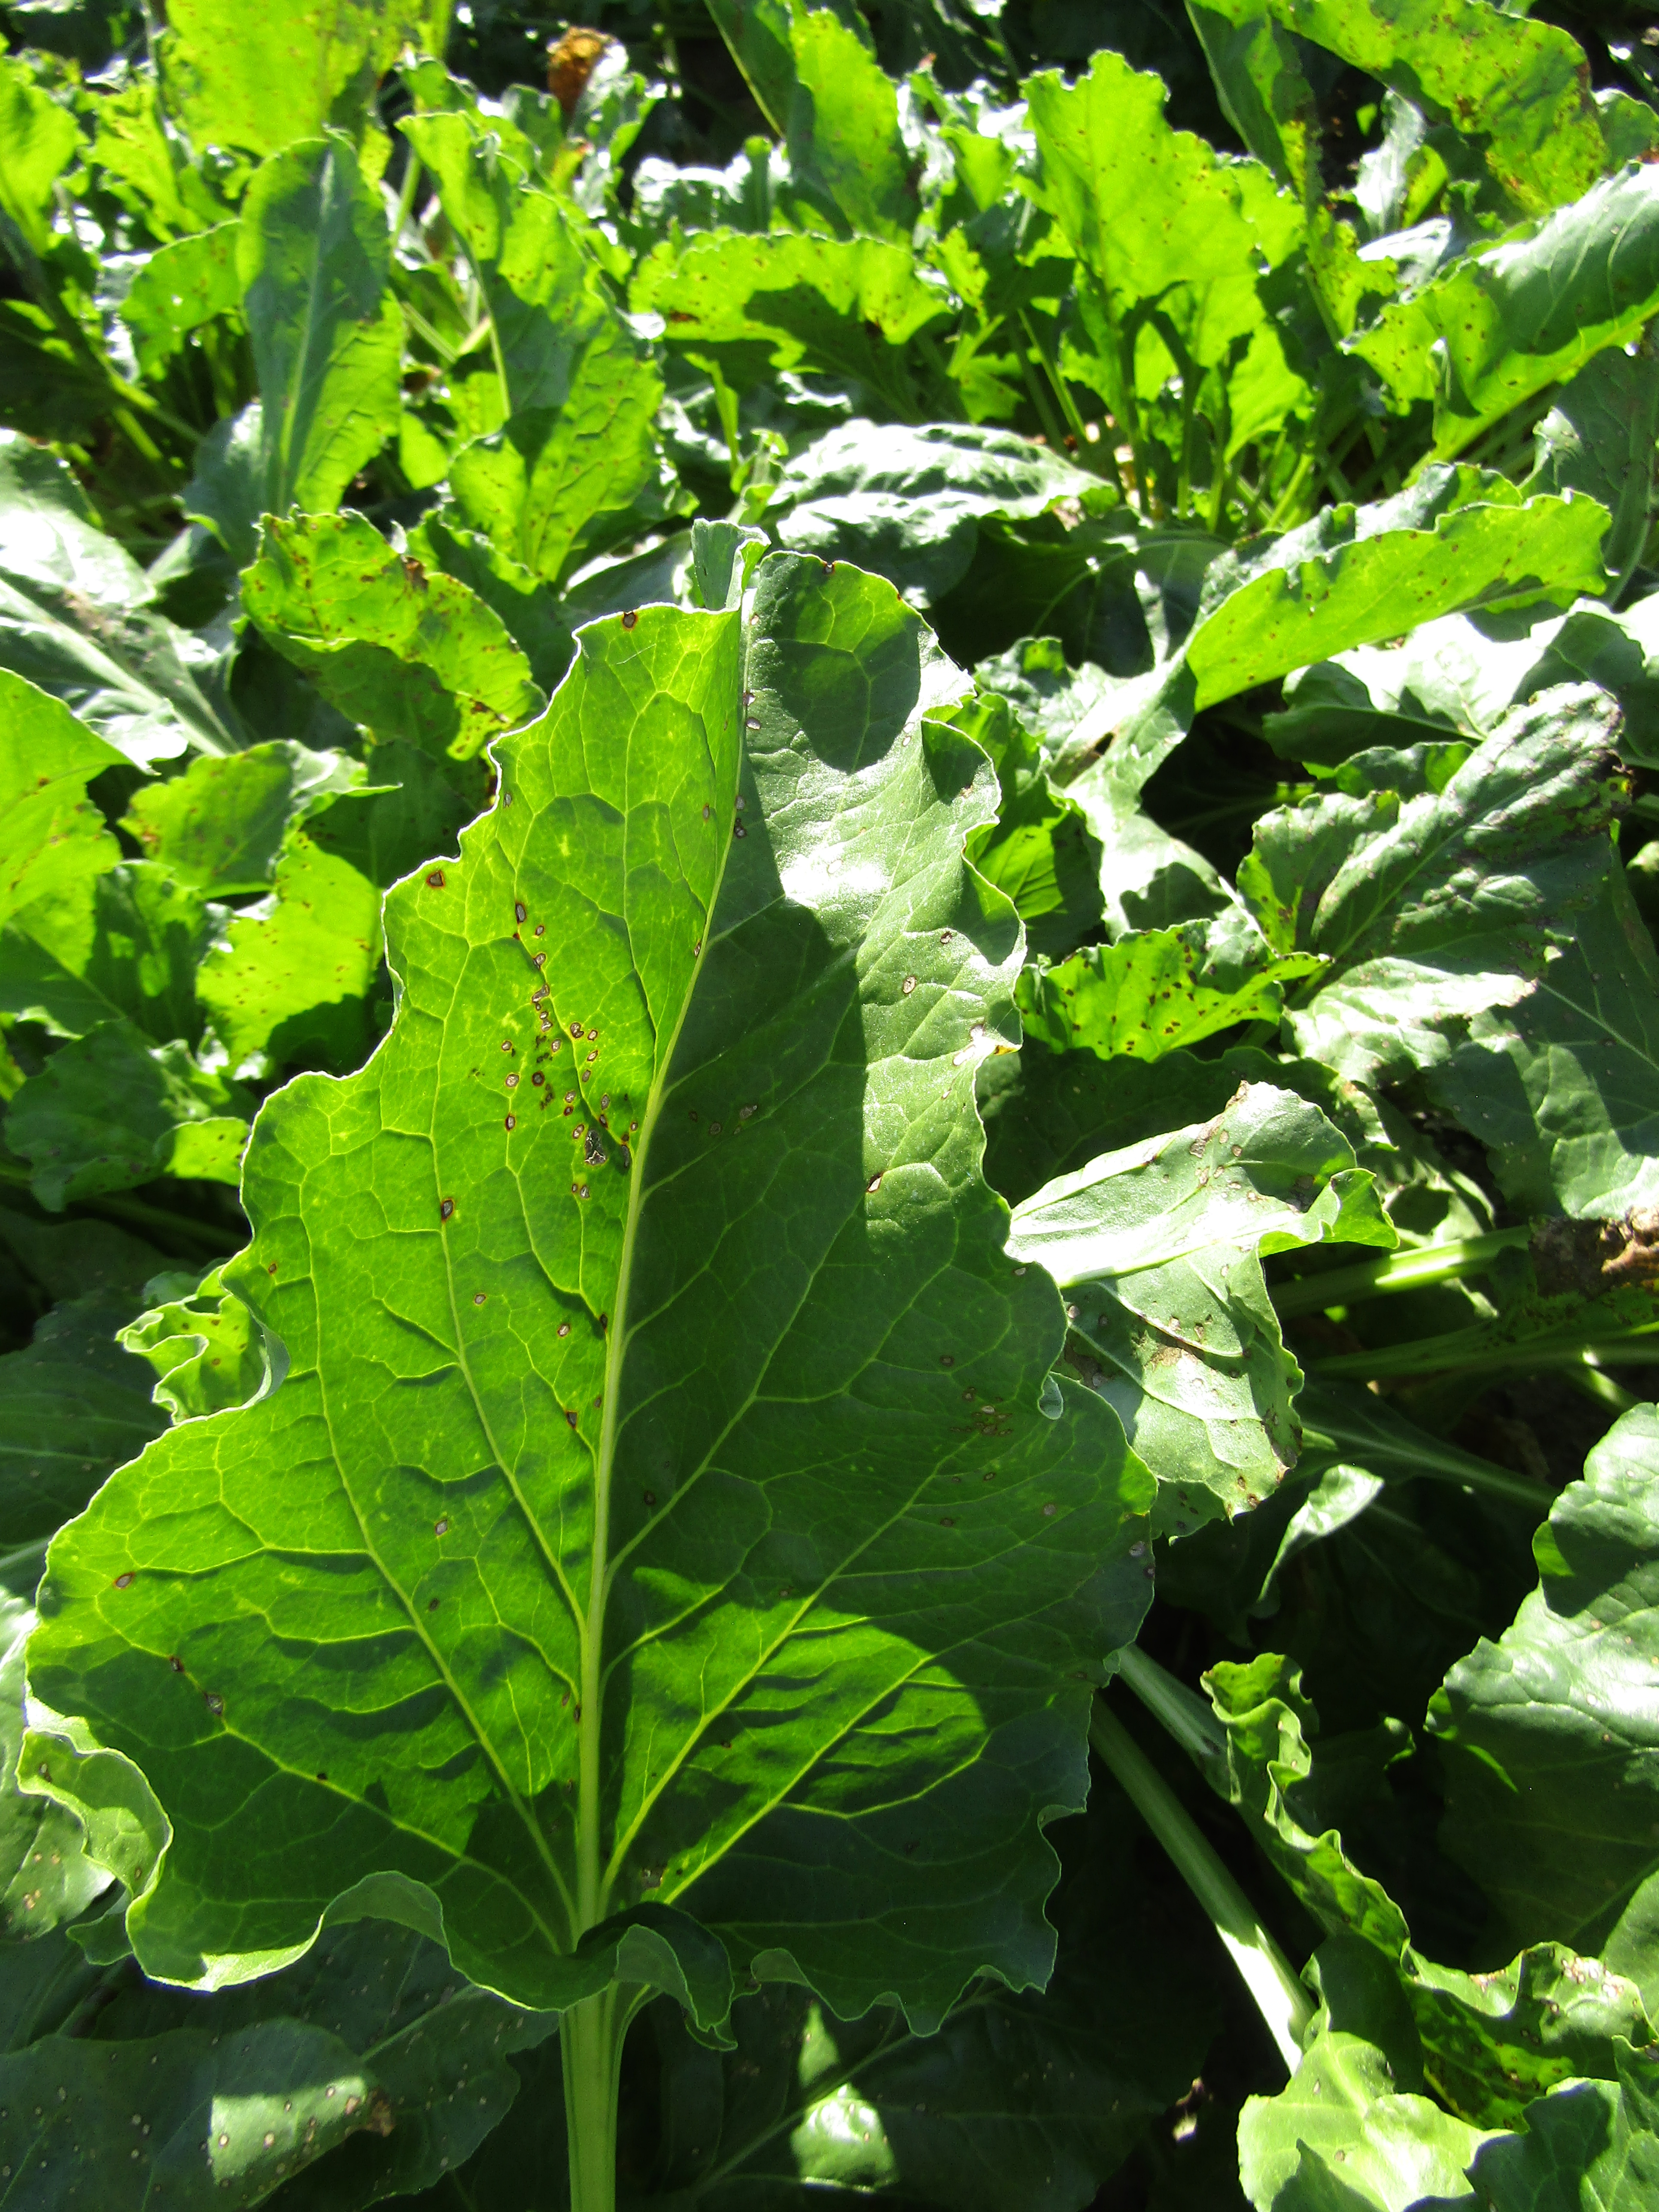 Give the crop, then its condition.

beet, cercospora
